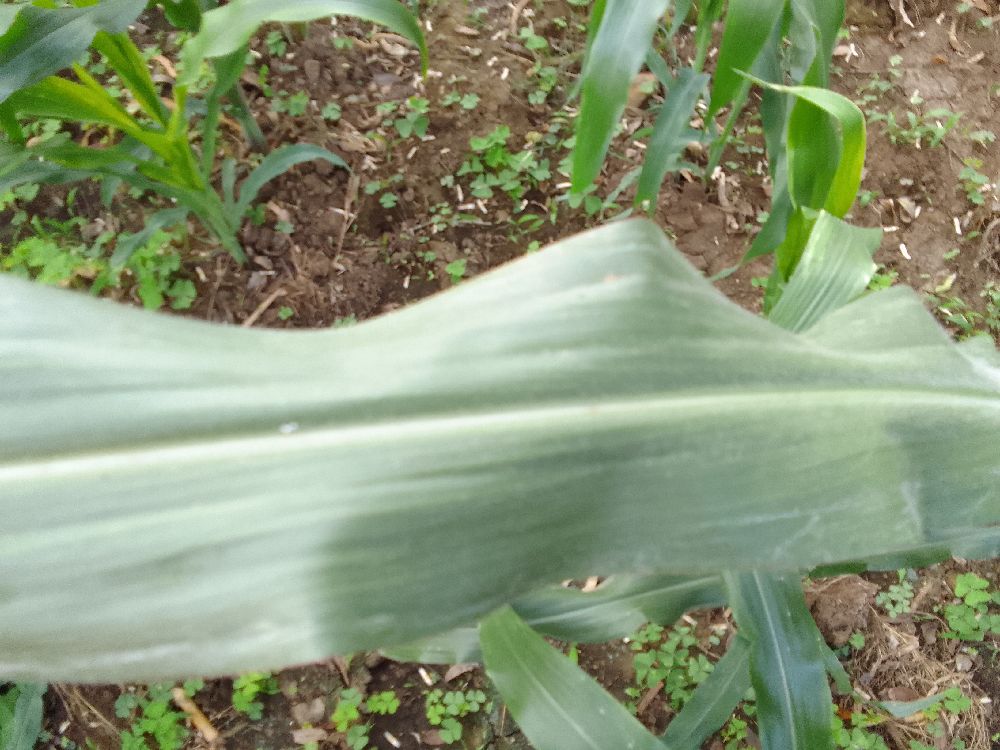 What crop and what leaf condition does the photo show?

maize, healthy
